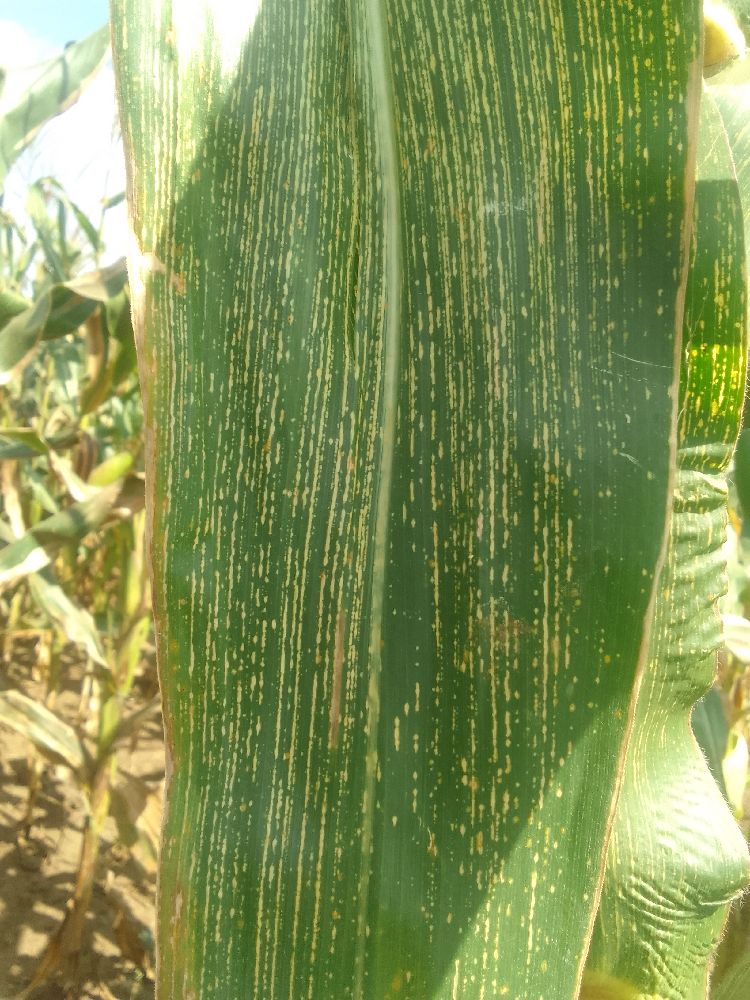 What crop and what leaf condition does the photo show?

maize, maize streak virus
